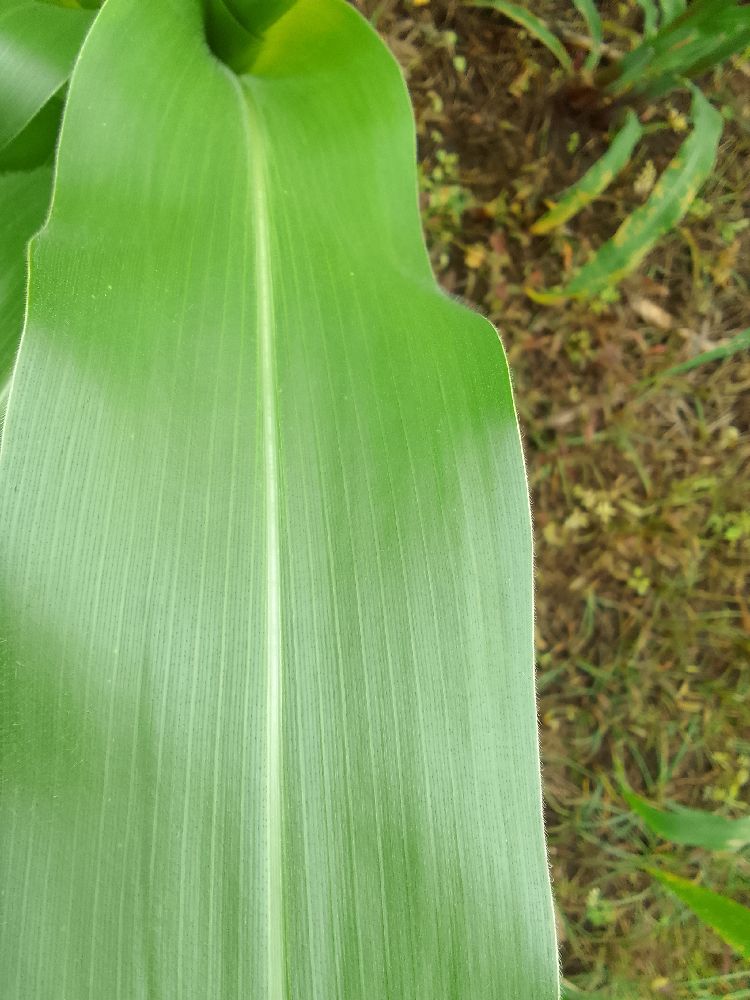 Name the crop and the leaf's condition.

maize, healthy
